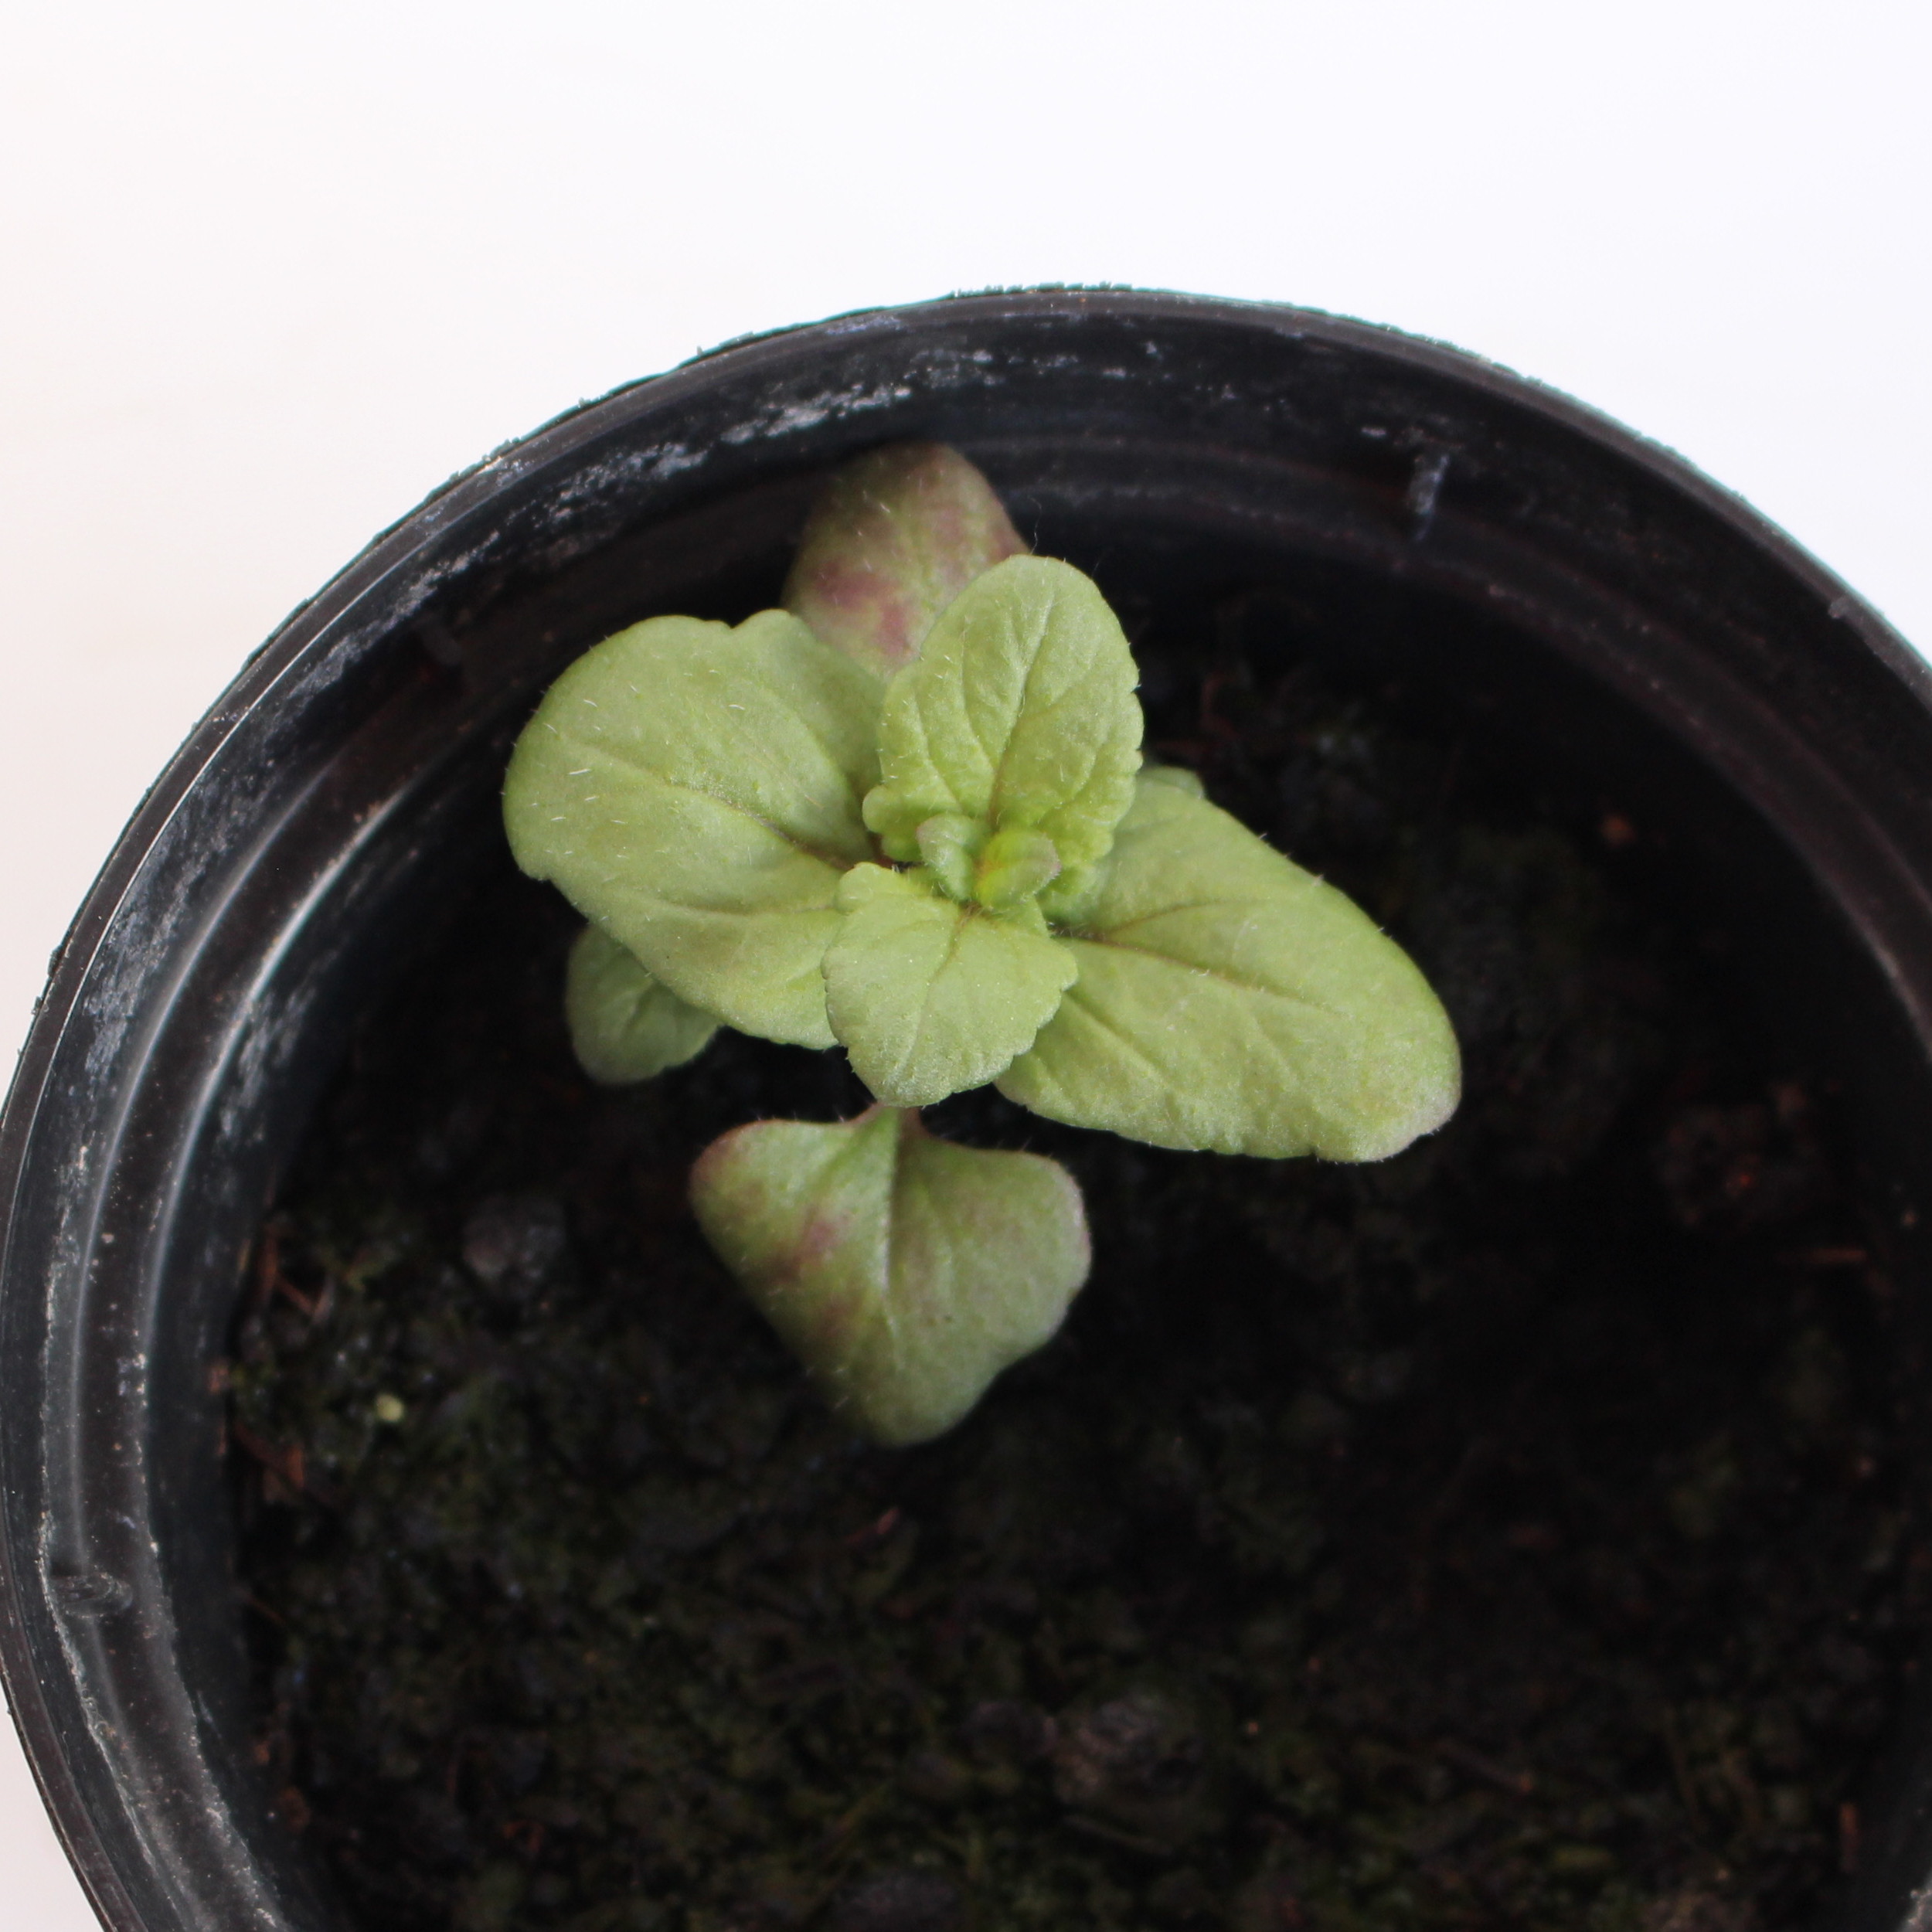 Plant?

Veronica persica
